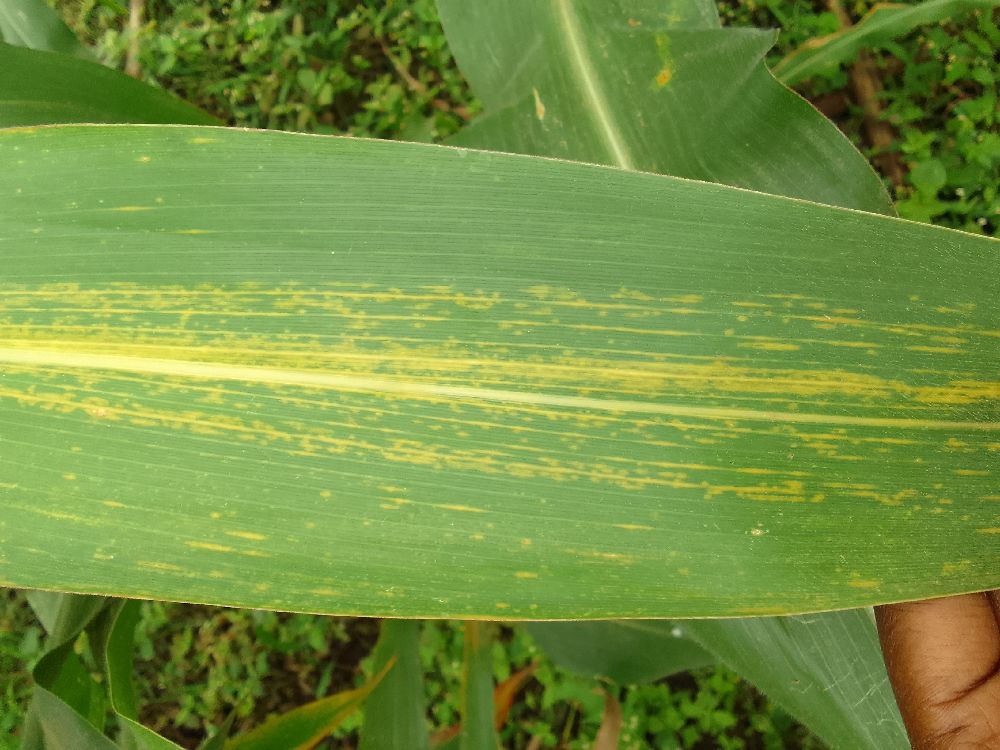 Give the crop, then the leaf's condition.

maize, maize lethal necrosis
